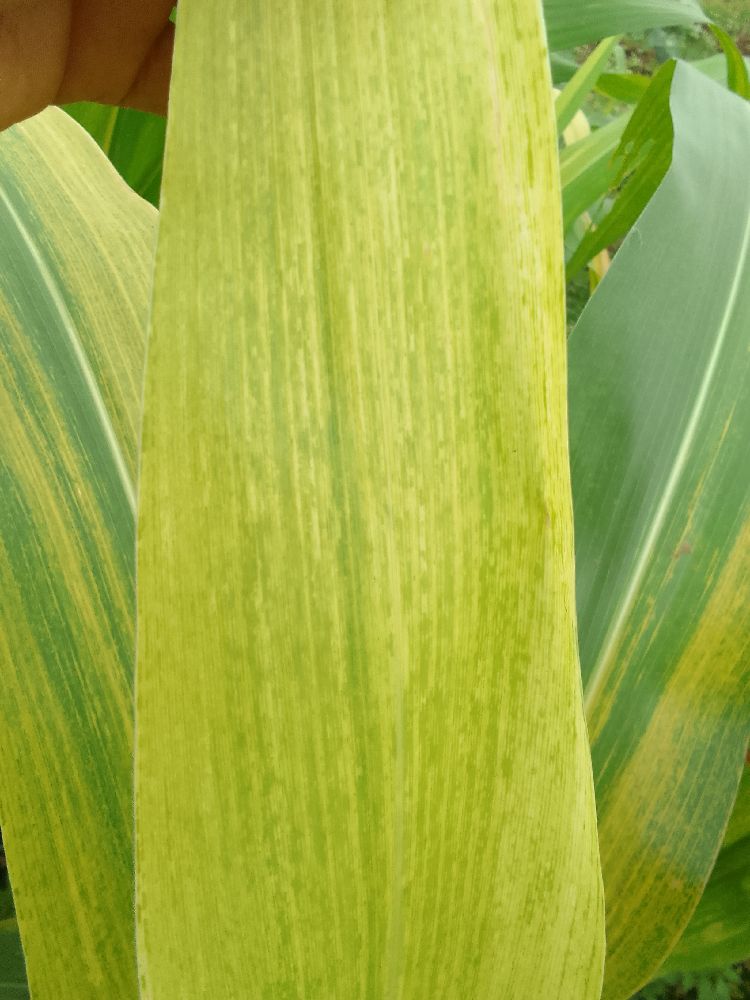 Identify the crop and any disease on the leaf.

maize, maize lethal necrosis
